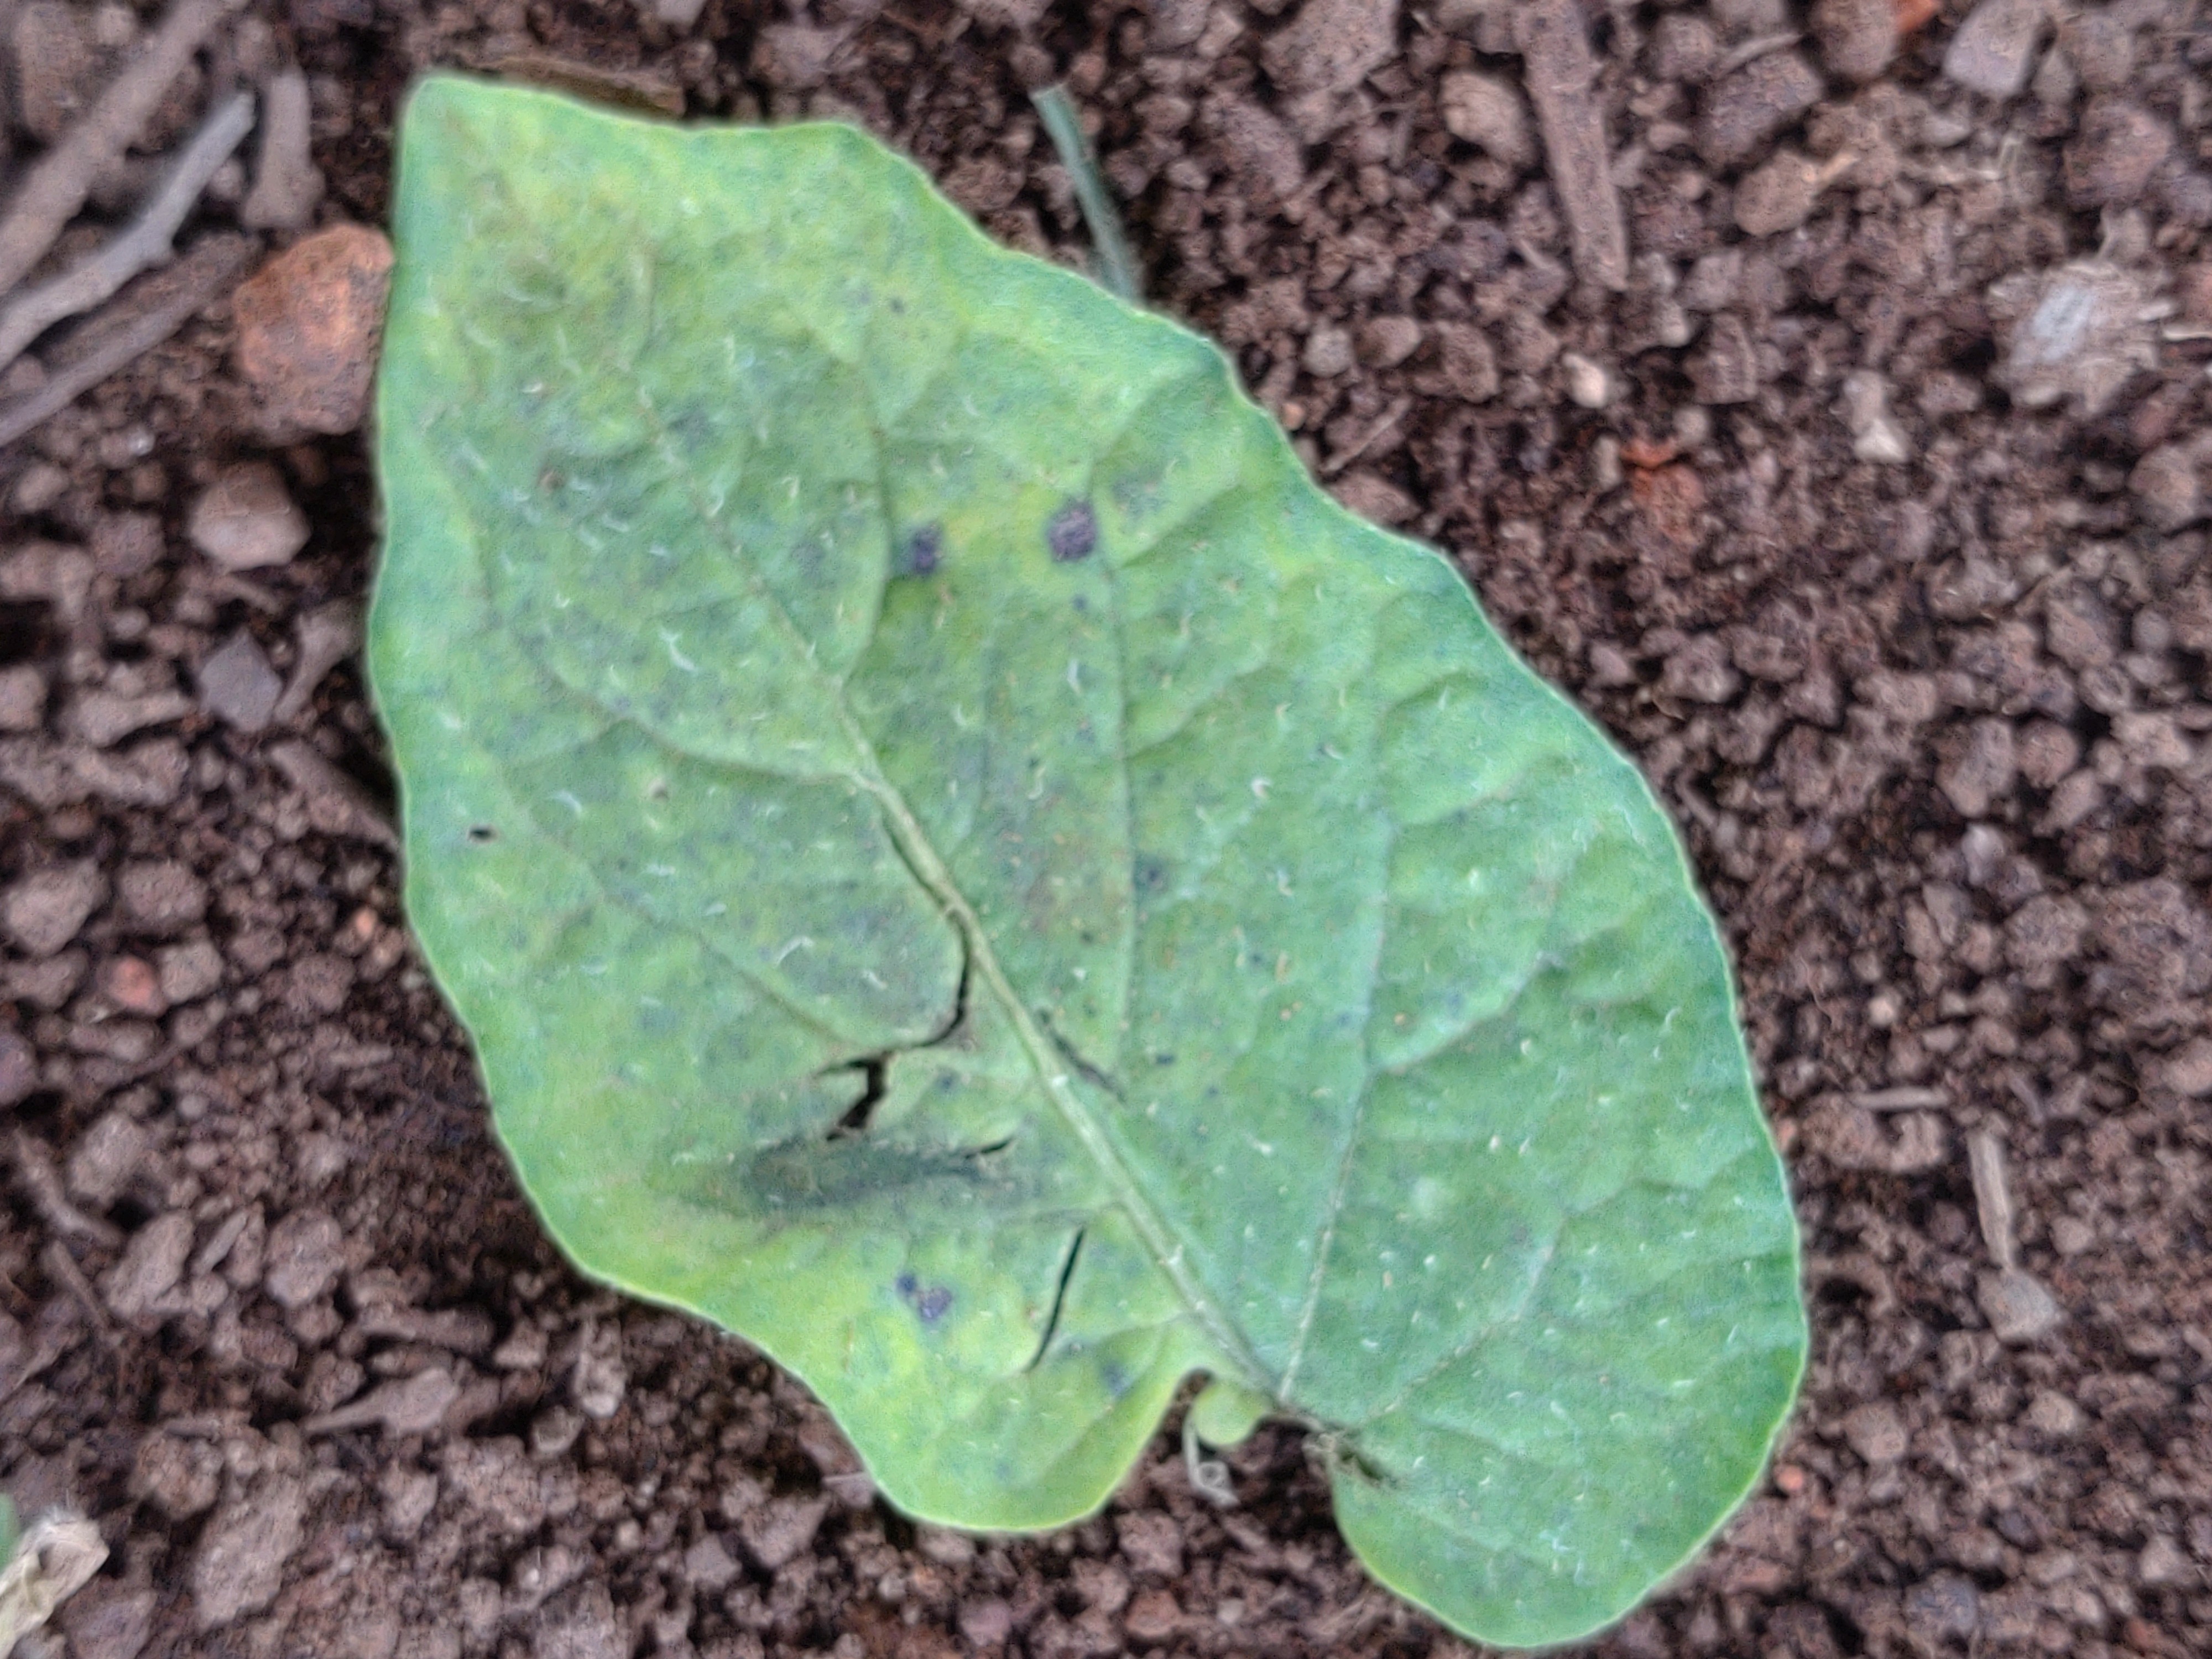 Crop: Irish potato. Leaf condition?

late blight
